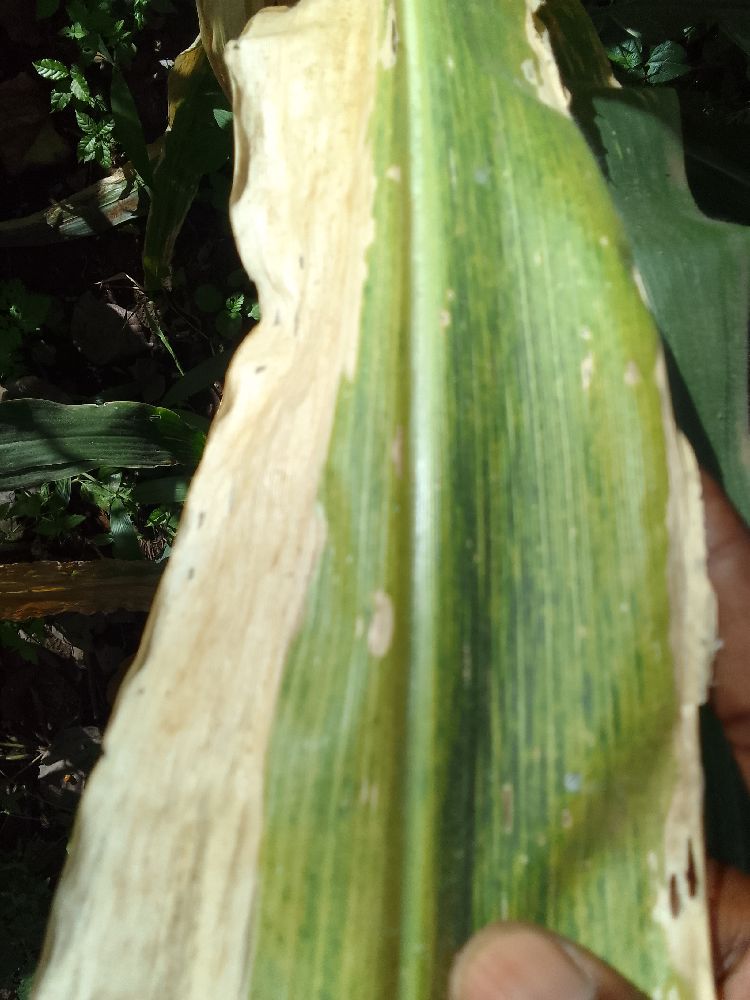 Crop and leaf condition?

maize, maize lethal necrosis
